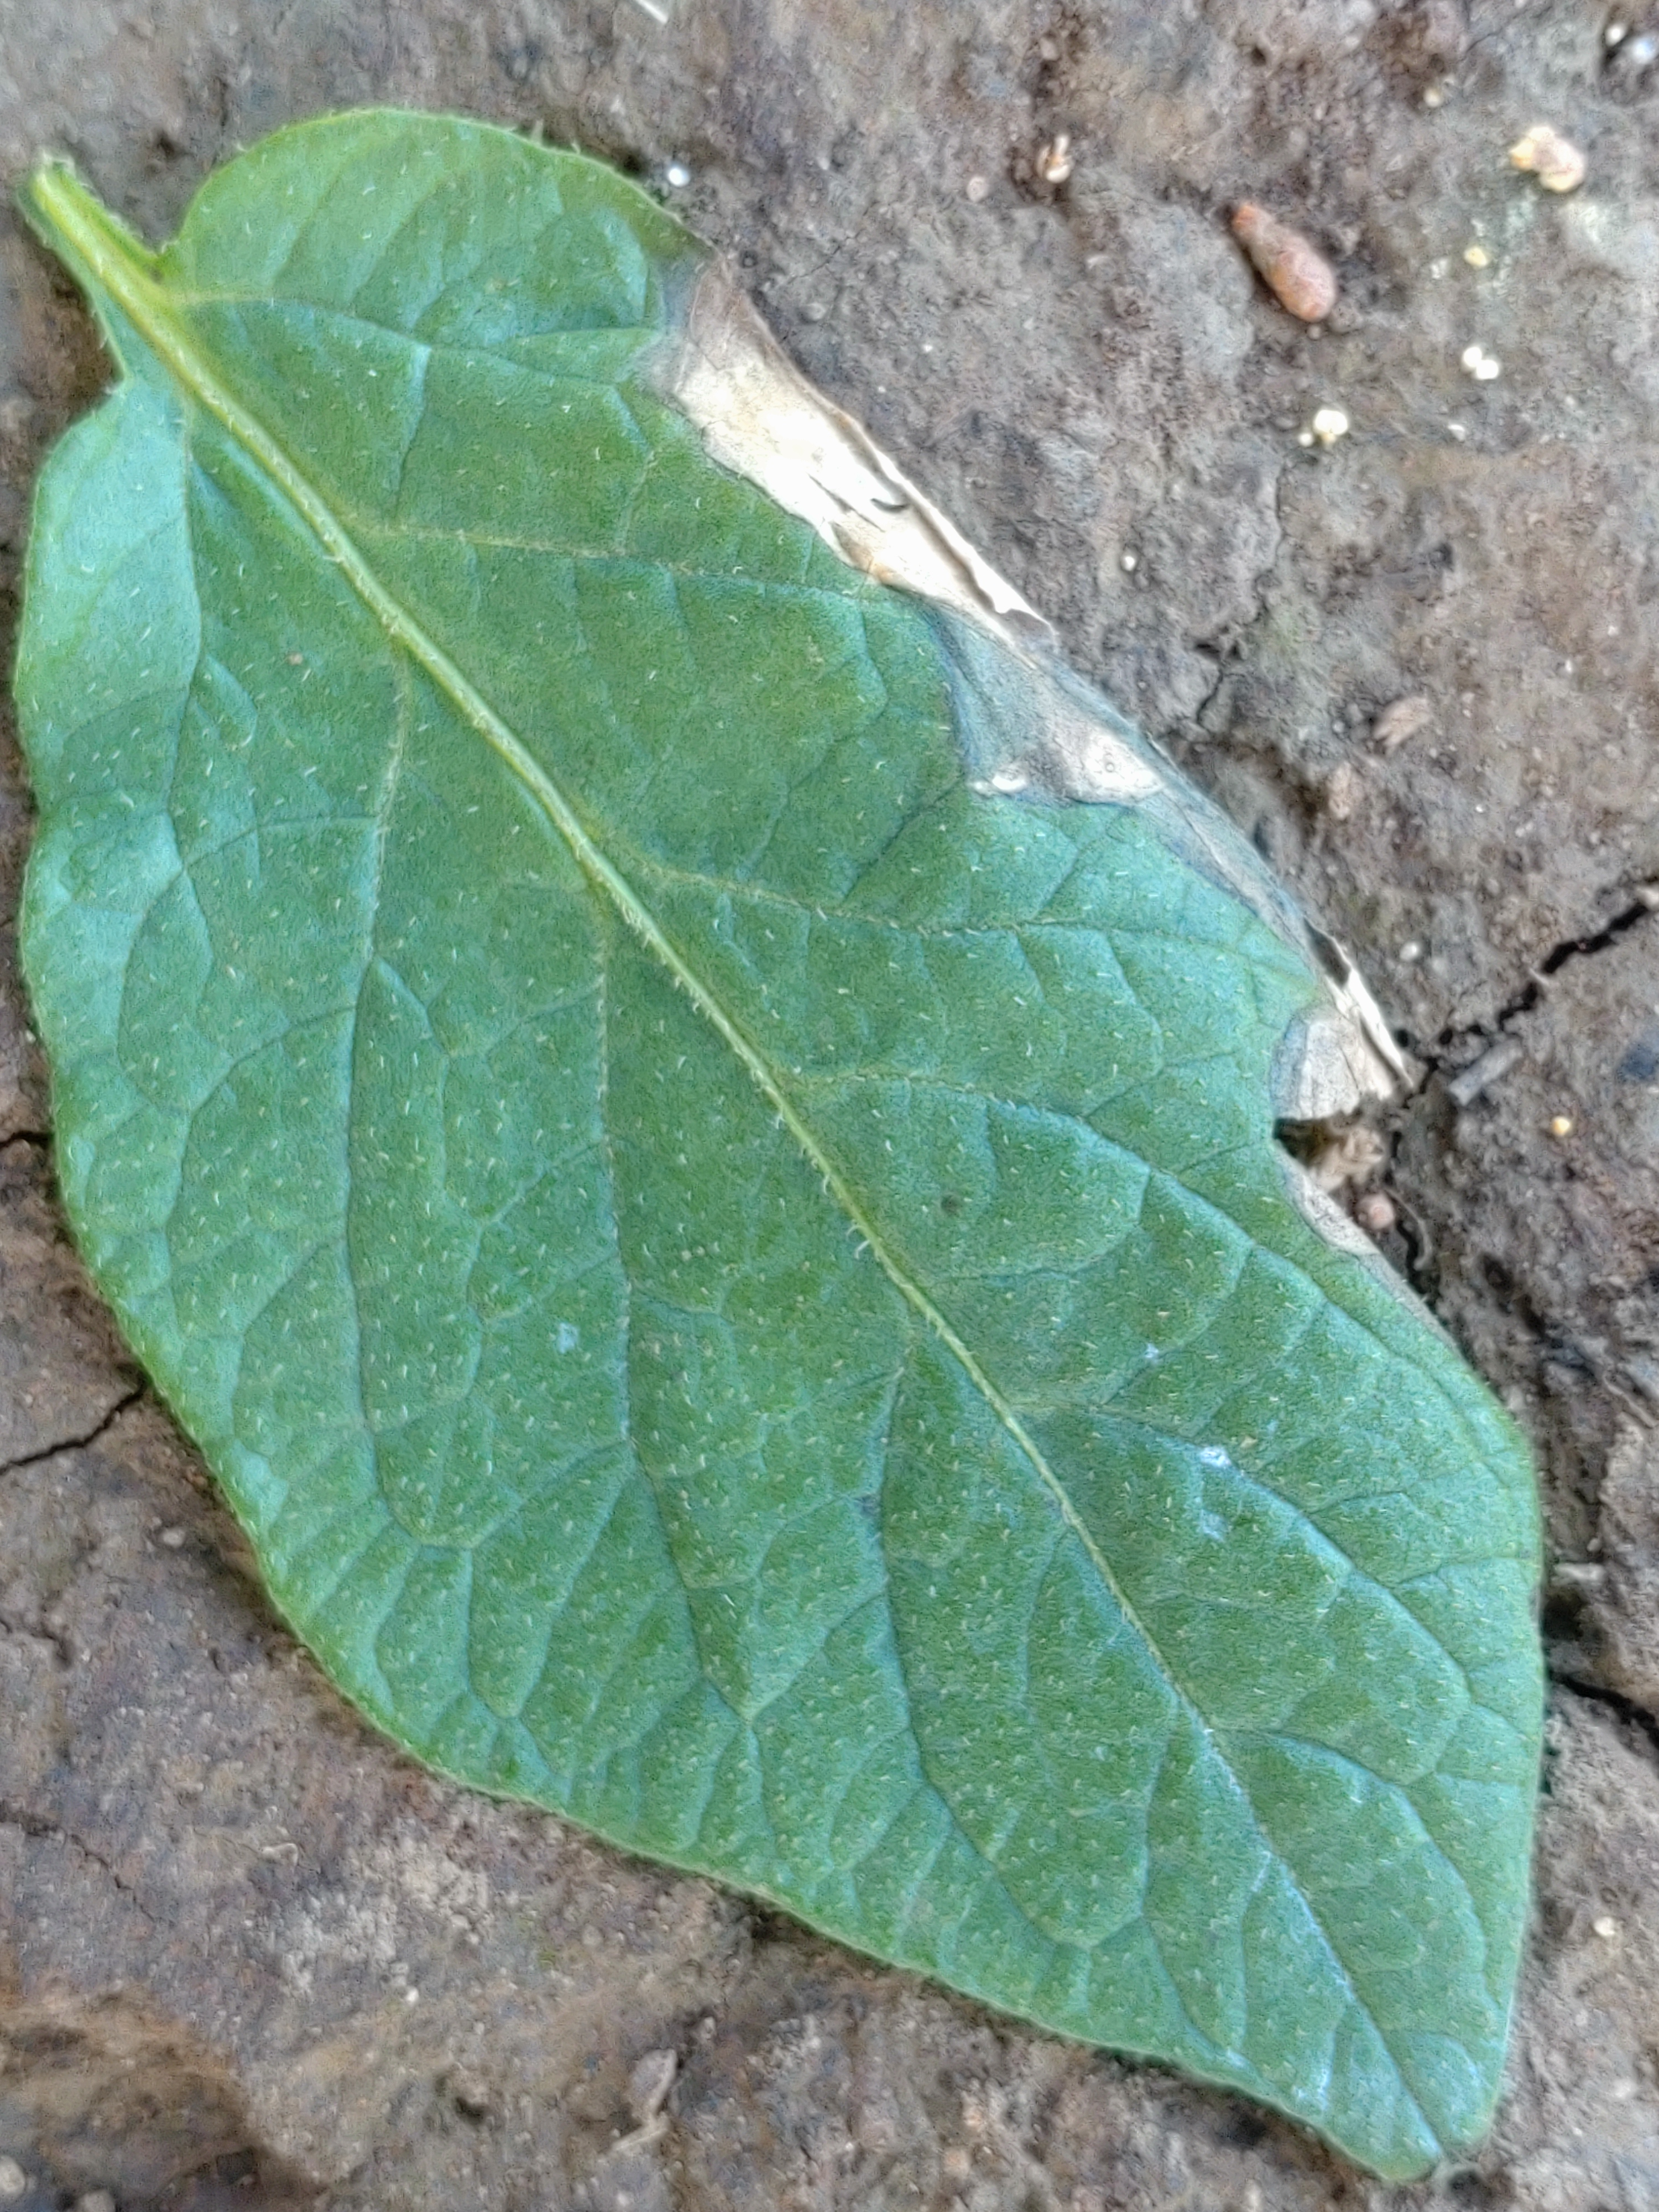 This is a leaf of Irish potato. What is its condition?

early blight
